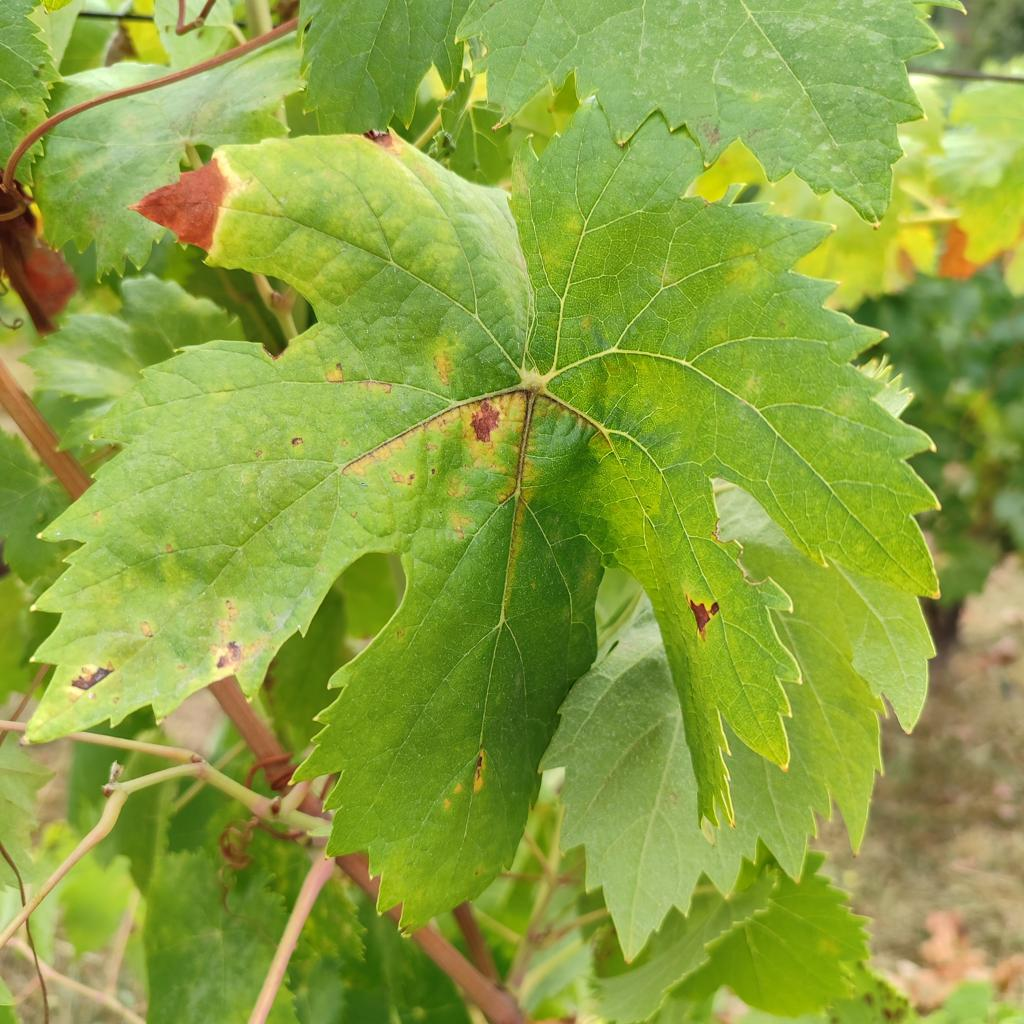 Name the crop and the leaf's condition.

grapevine, esca complex
